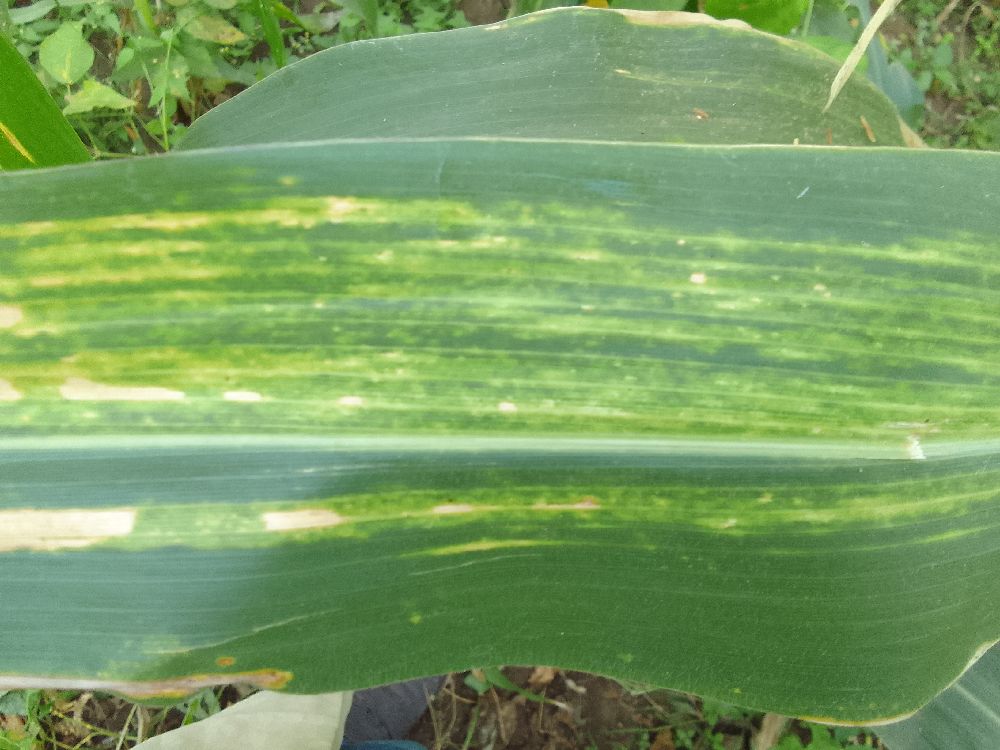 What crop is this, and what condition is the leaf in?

maize, maize lethal necrosis
